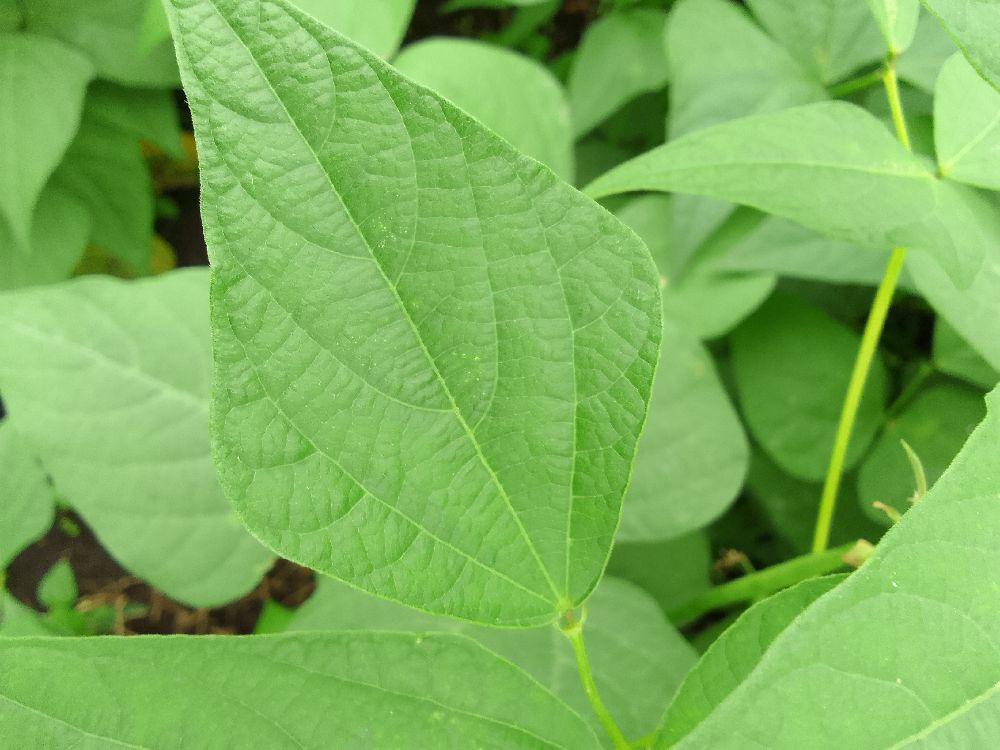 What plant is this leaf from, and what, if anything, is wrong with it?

common bean, healthy
